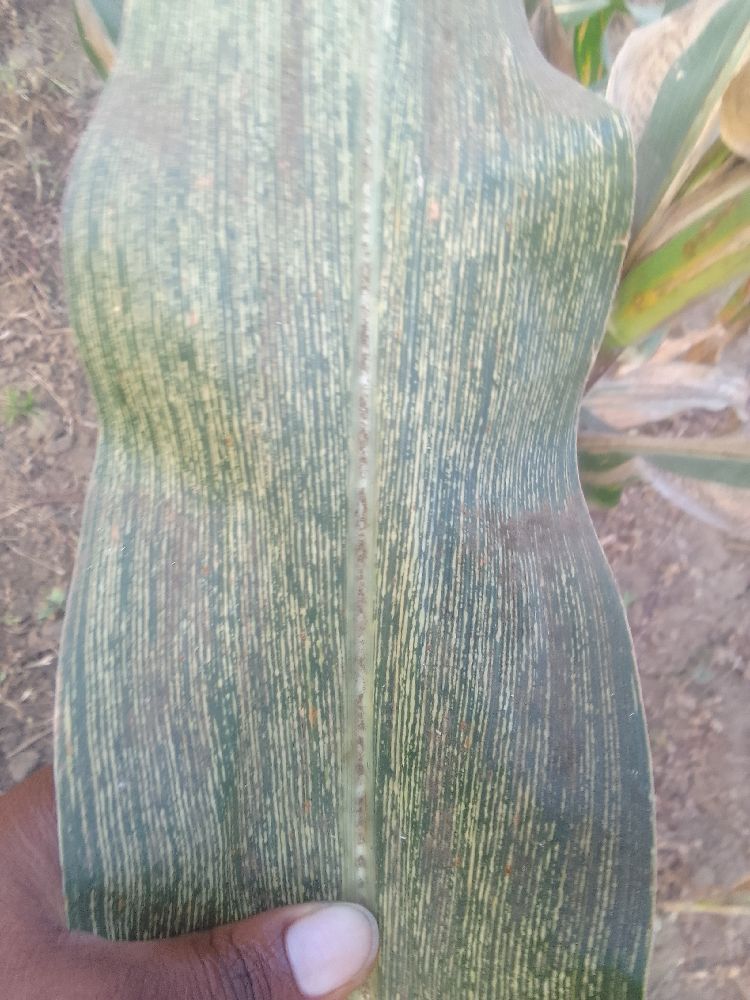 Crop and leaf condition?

maize, maize streak virus
